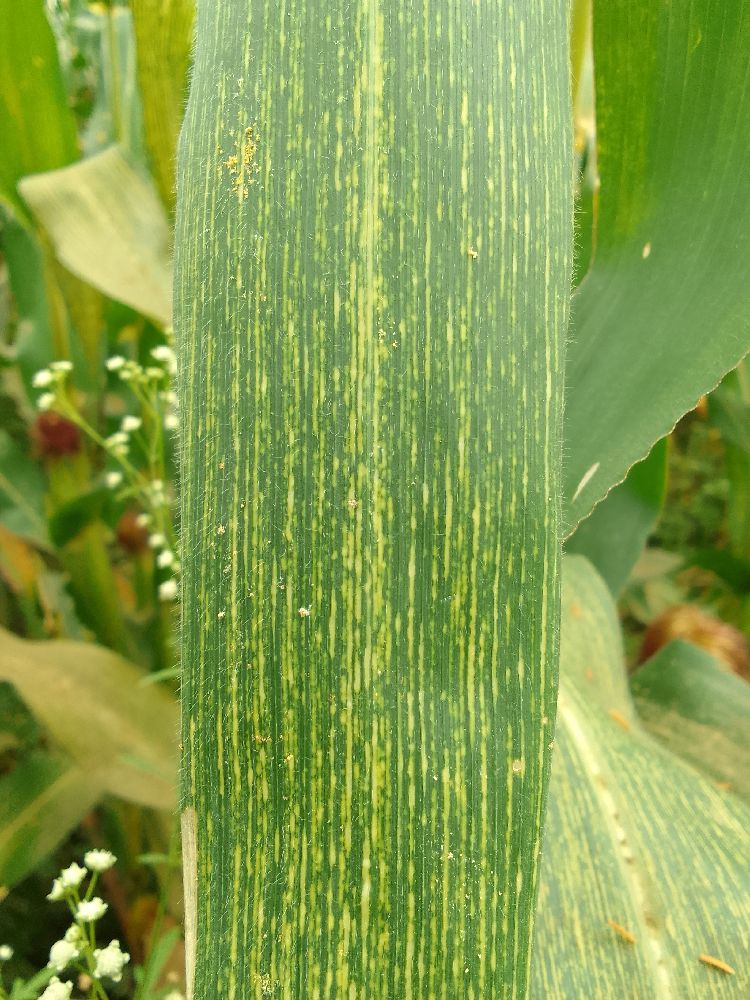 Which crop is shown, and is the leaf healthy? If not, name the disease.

maize, maize streak virus
